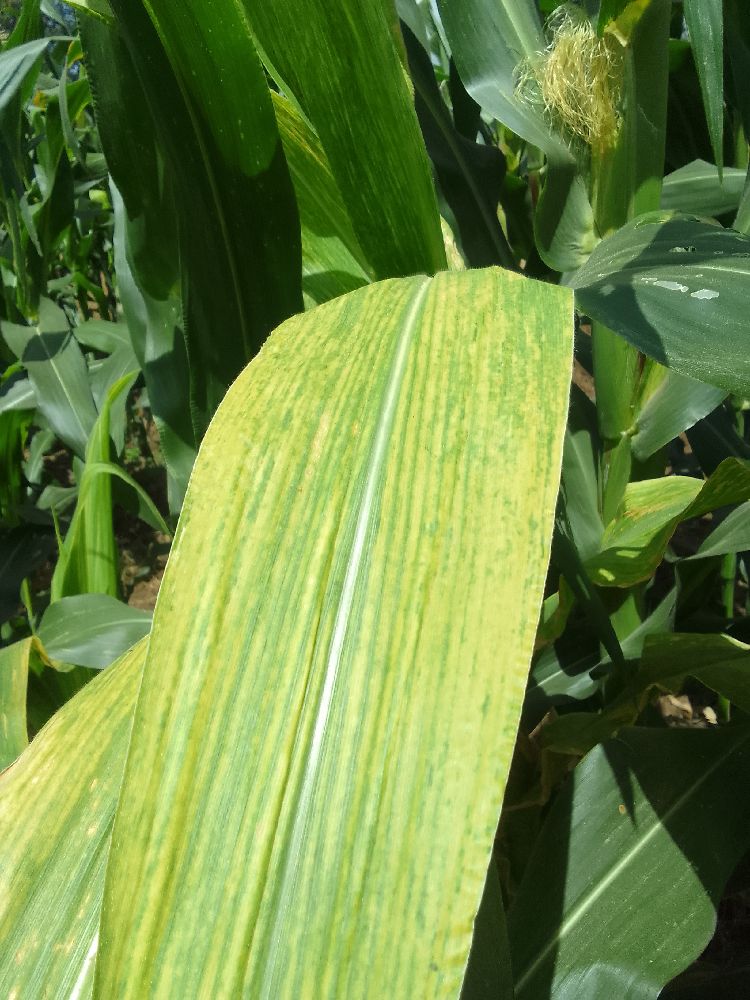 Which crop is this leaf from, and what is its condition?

maize, maize lethal necrosis
